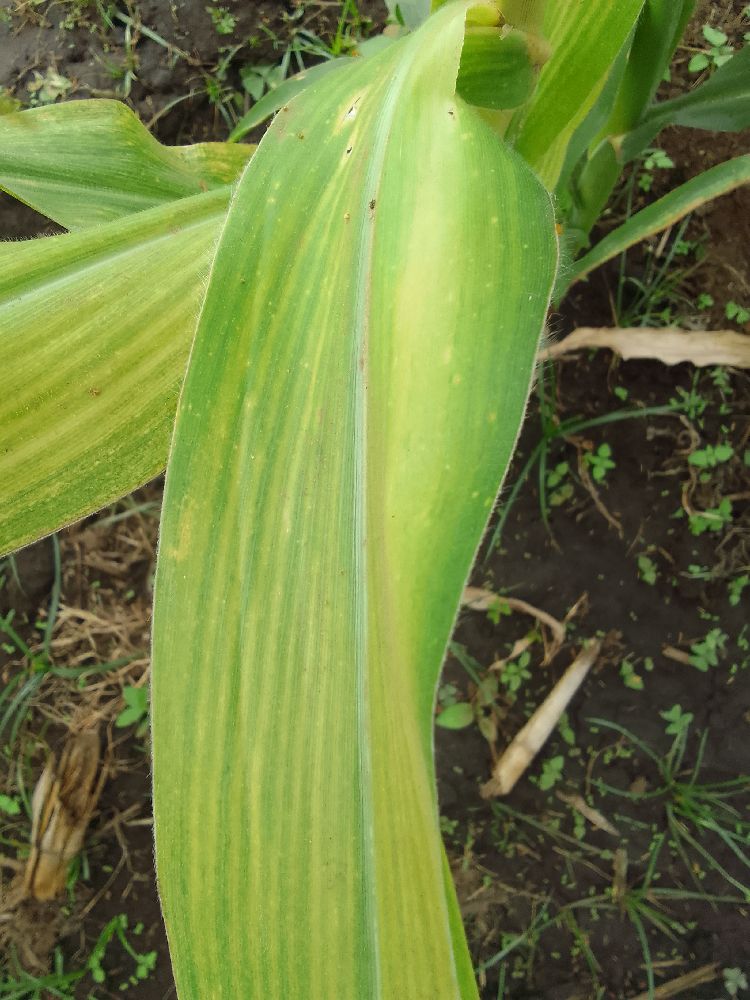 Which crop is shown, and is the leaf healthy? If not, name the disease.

maize, maize lethal necrosis
